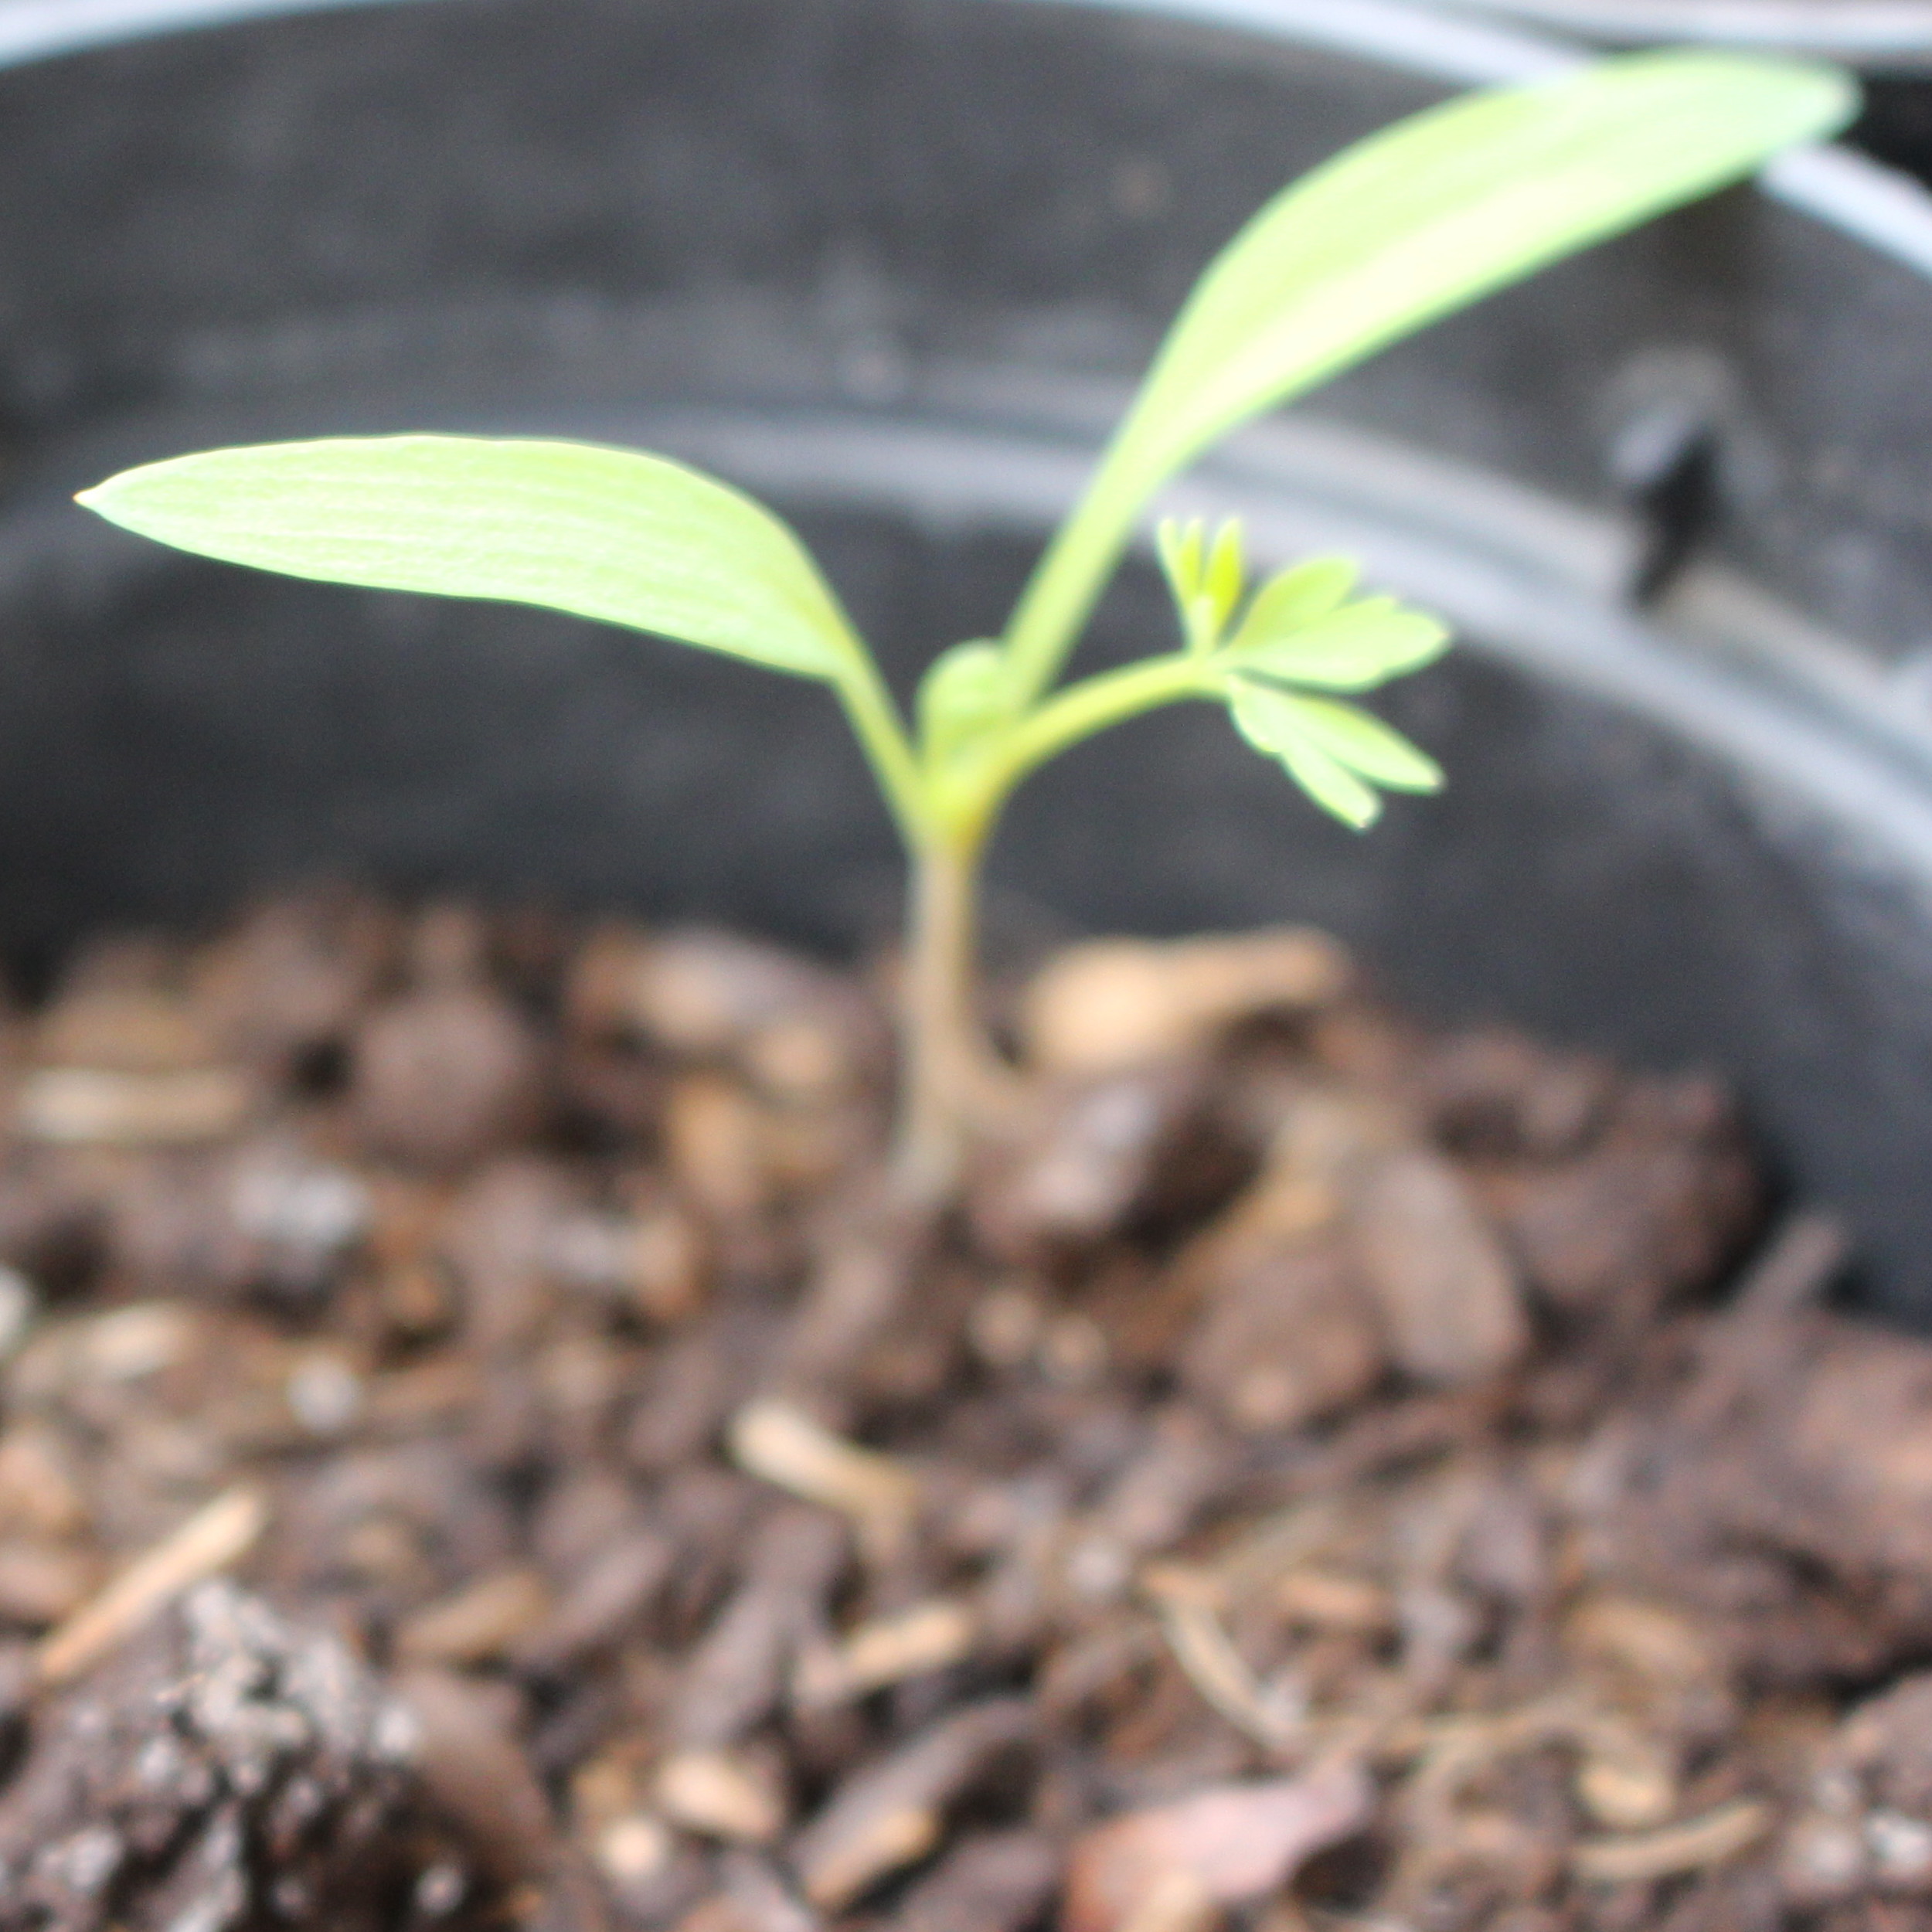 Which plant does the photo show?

Fumaria officinalis
